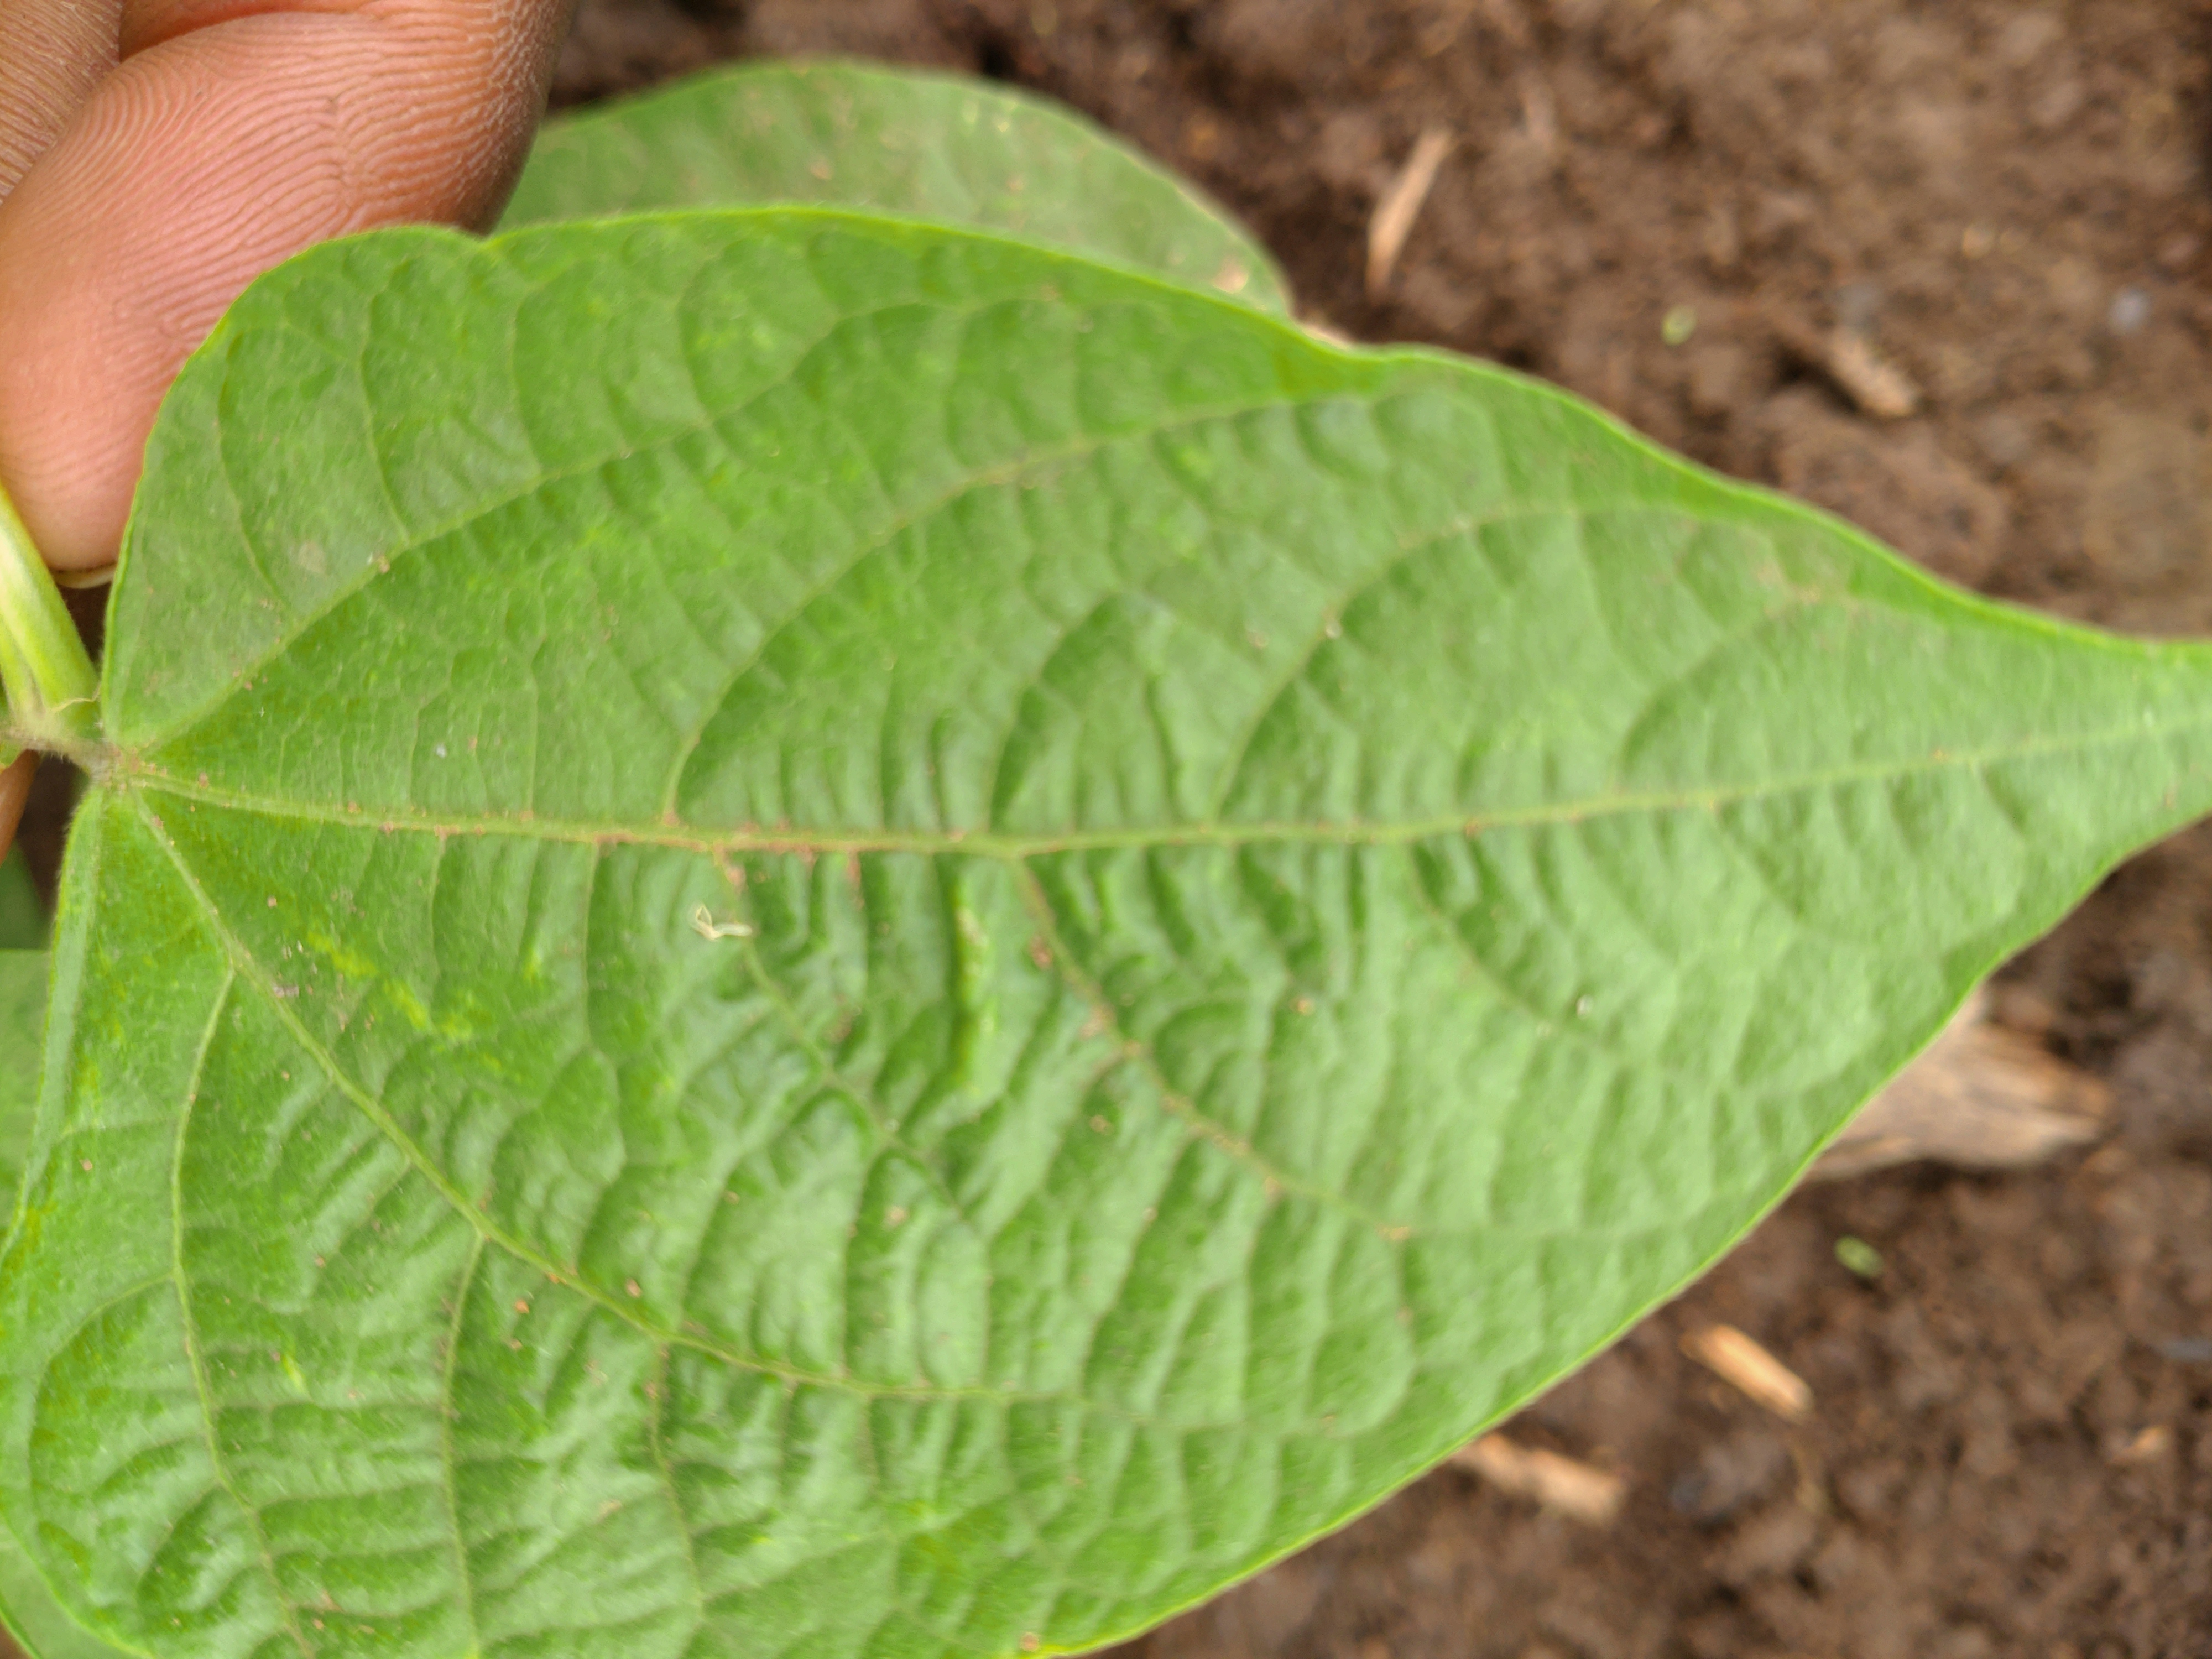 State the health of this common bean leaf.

healthy
